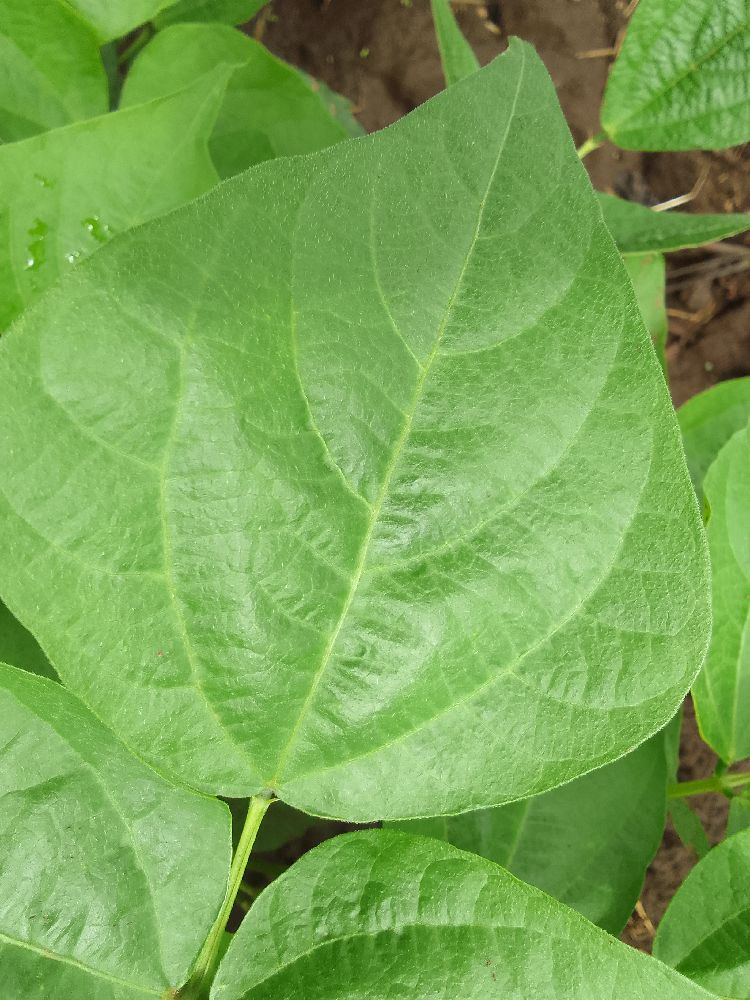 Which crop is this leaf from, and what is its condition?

common bean, healthy
